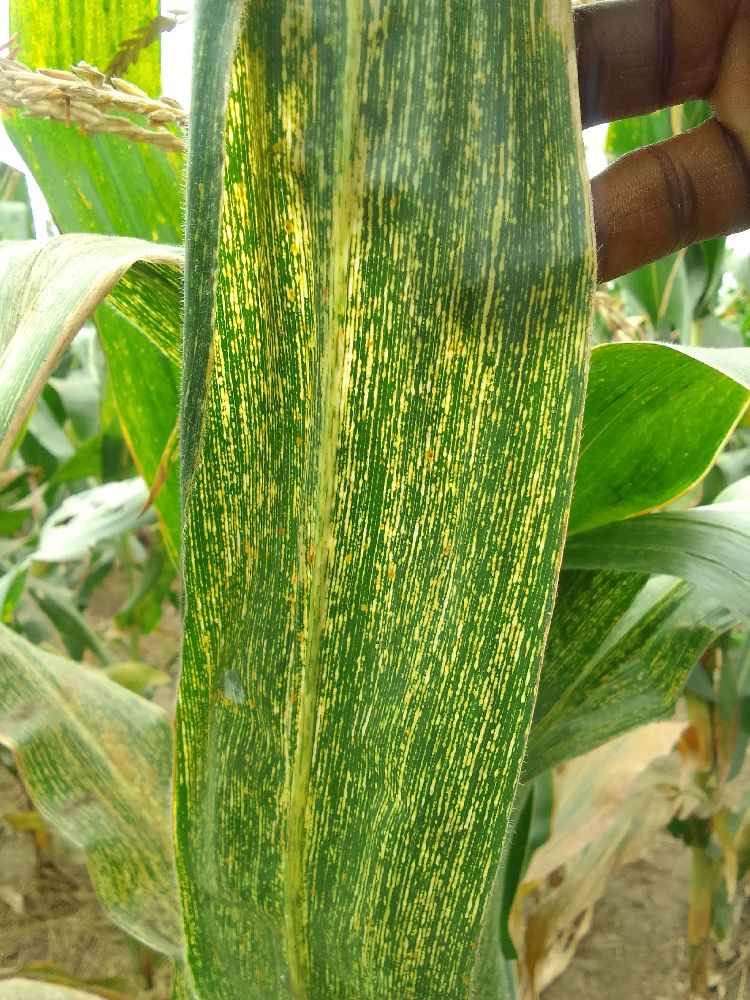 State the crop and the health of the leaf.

maize, maize streak virus
